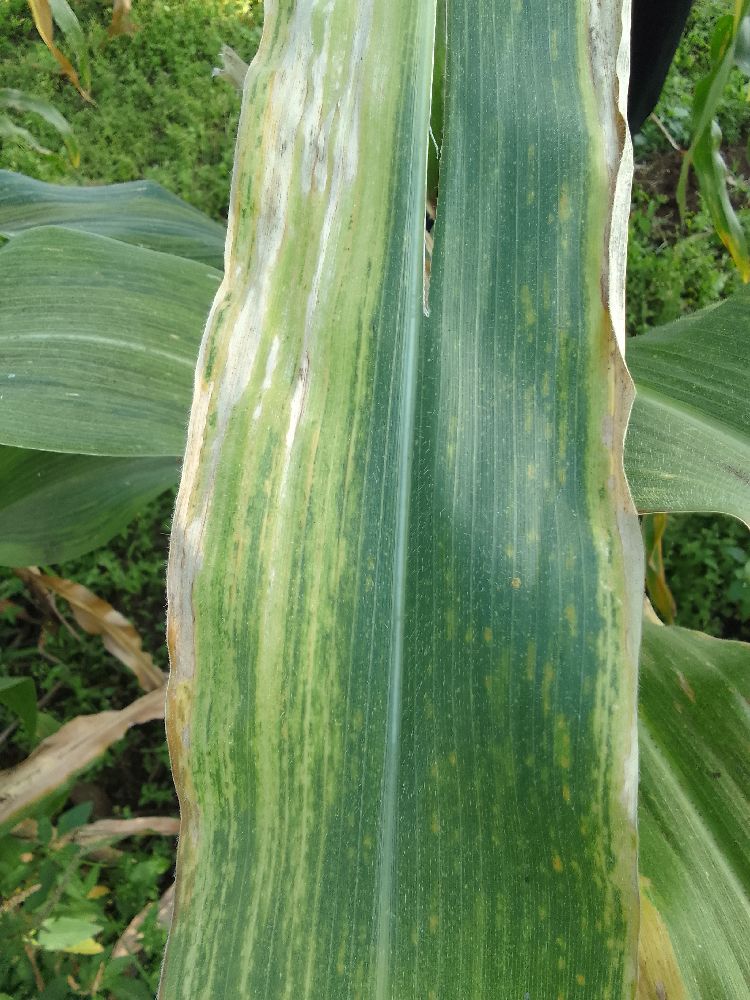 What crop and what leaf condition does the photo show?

maize, maize lethal necrosis
